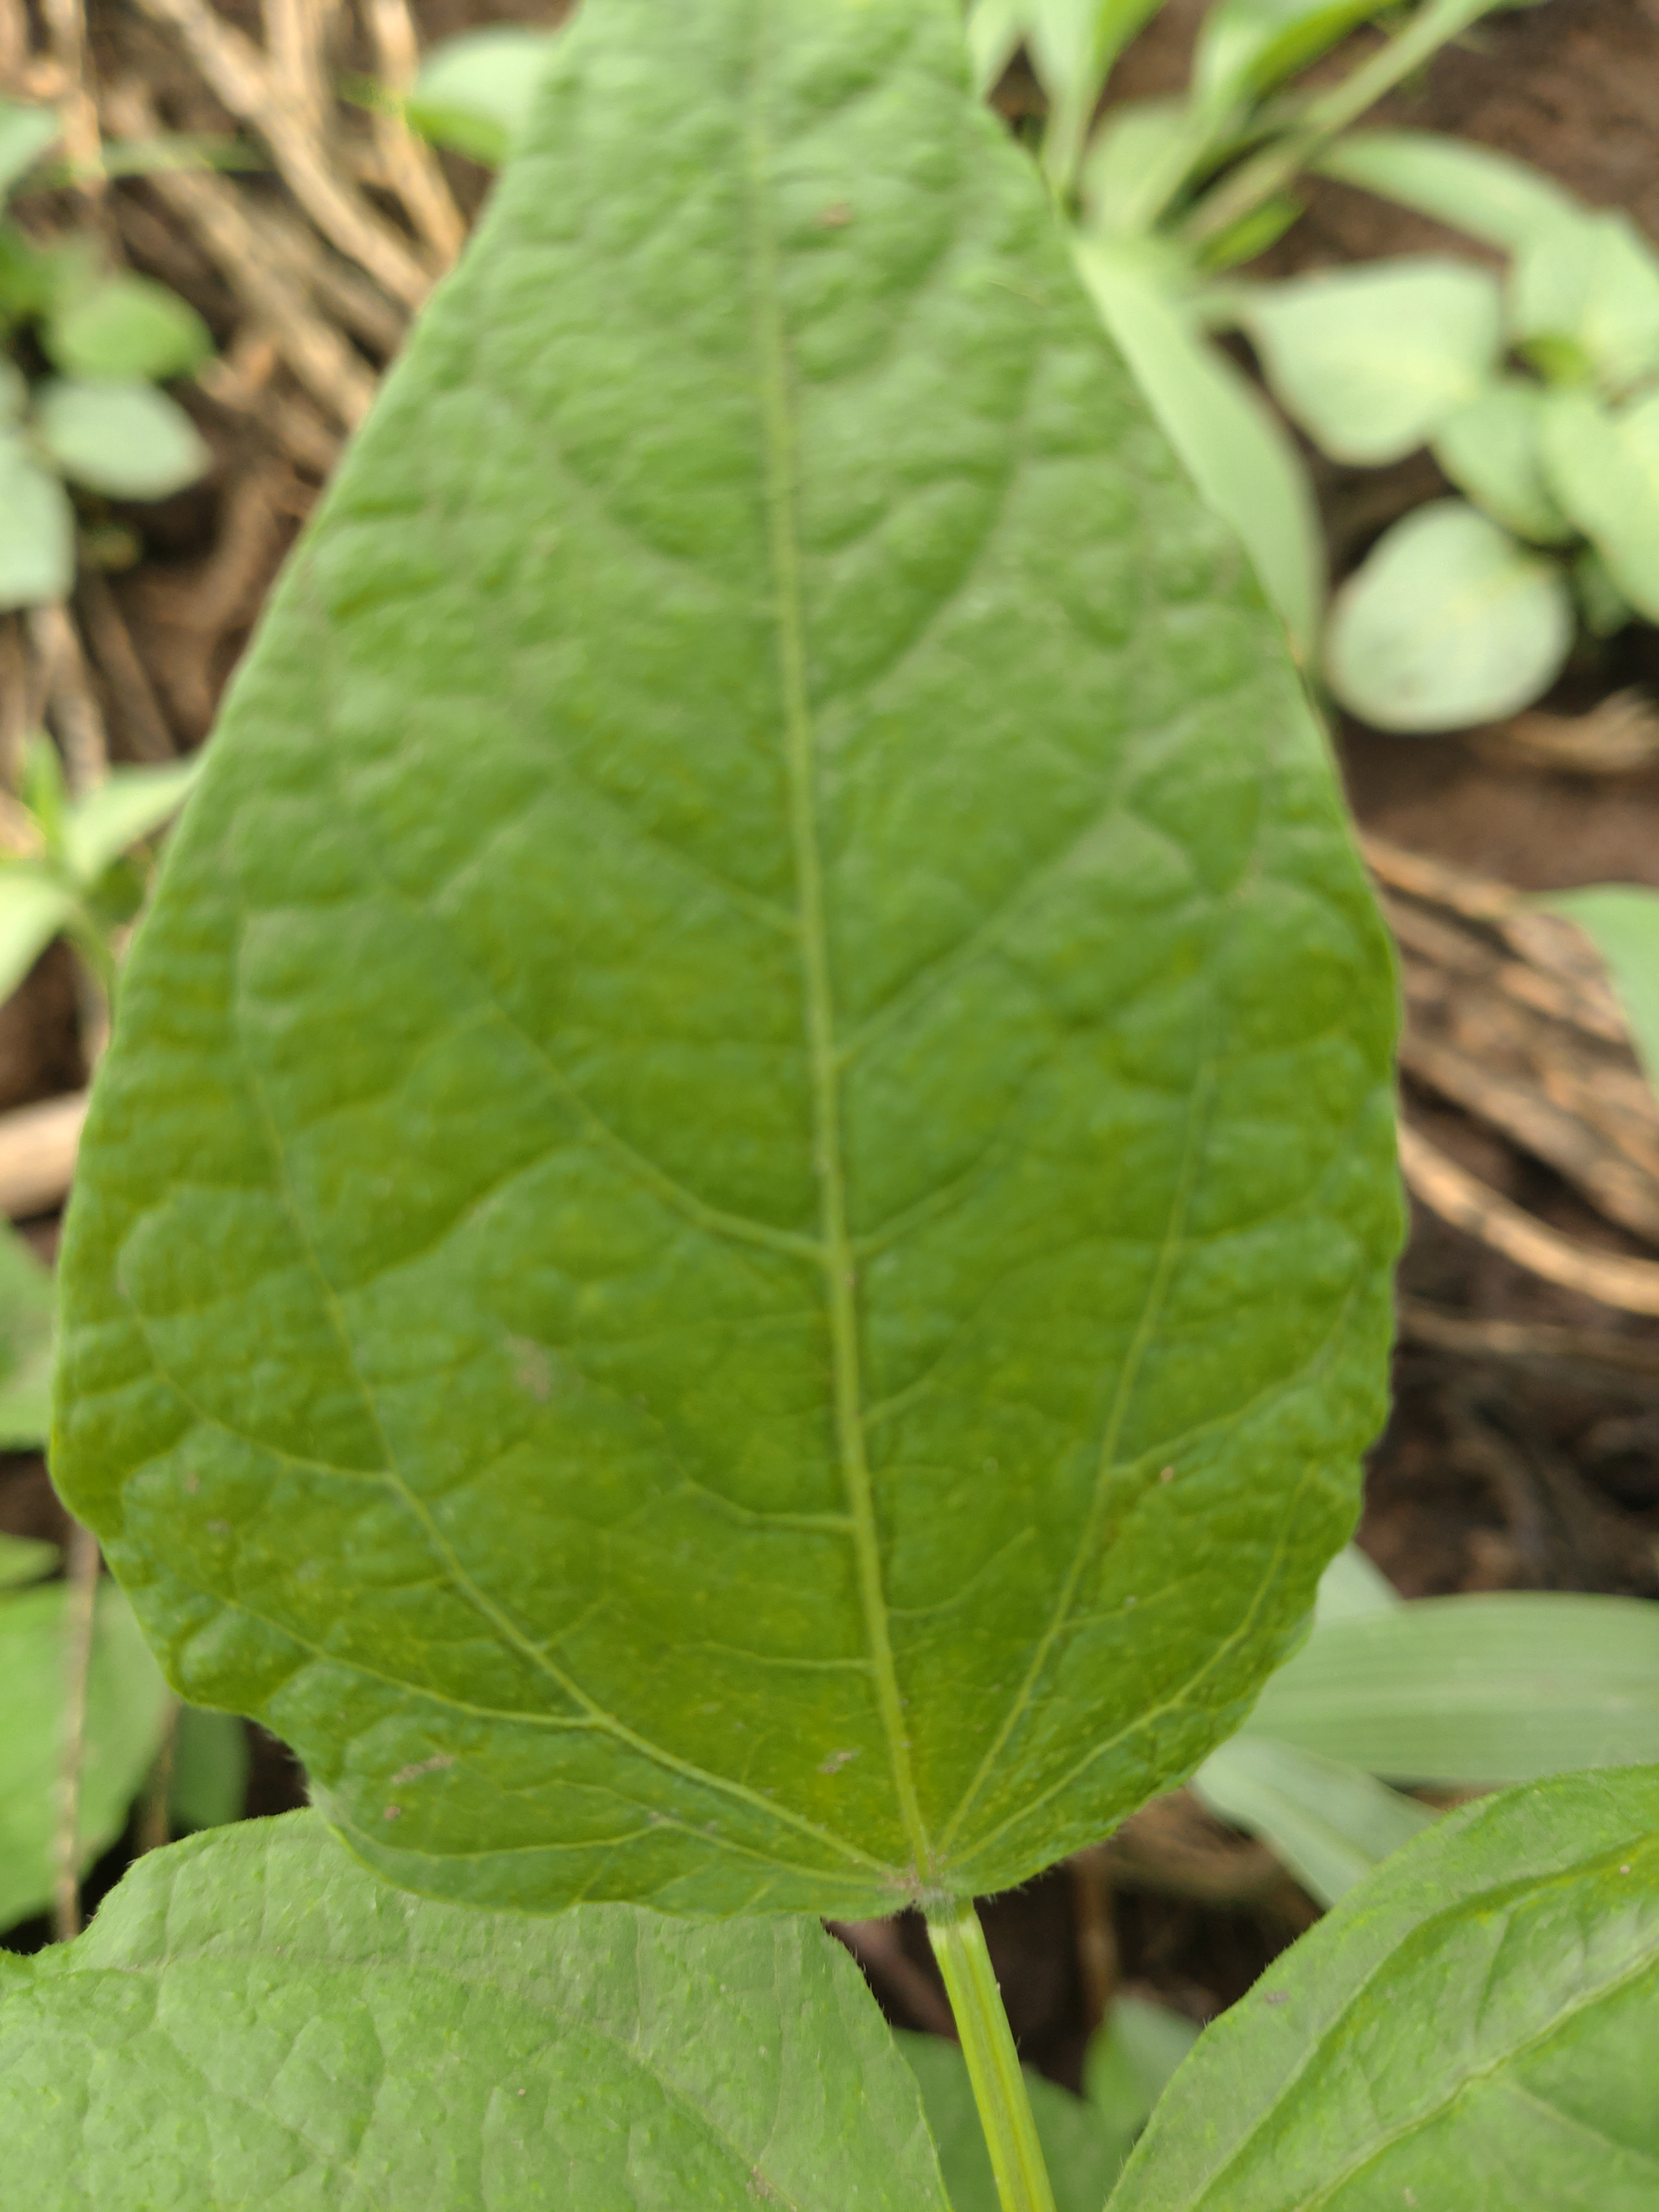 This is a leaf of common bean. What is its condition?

healthy
